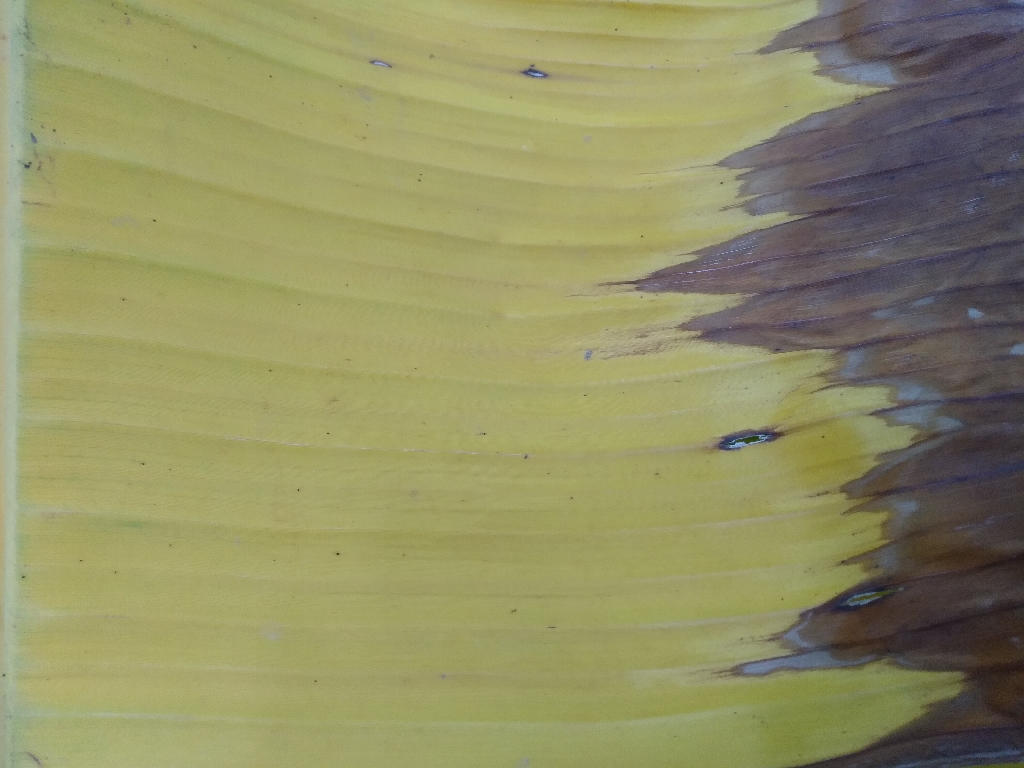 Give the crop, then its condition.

banana, fusarium wilt race 1
